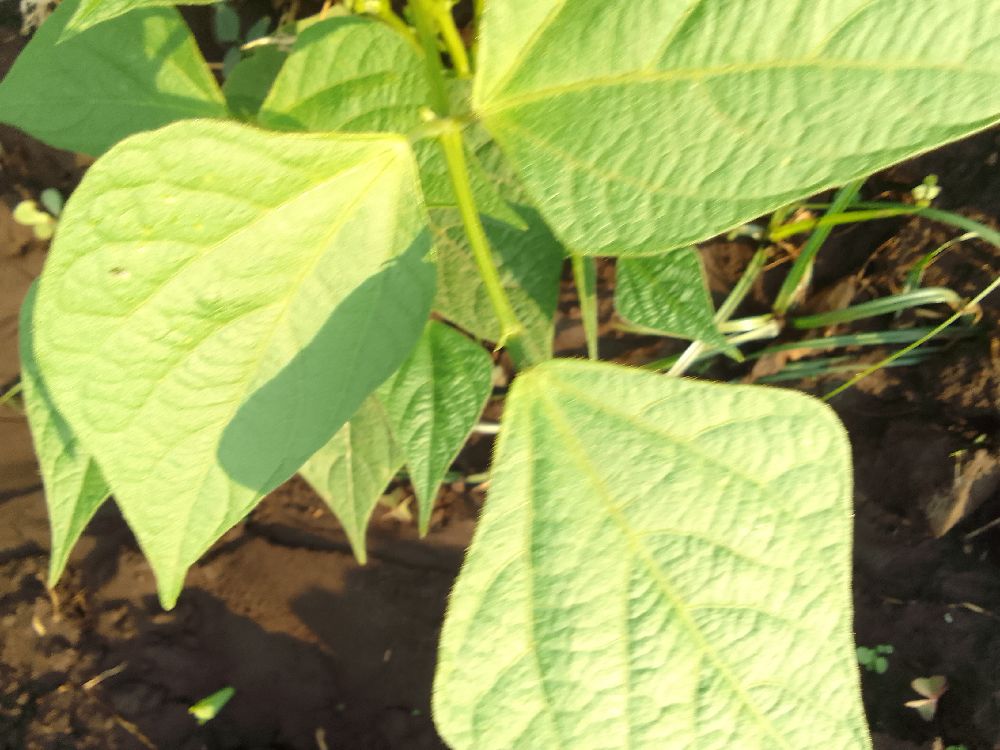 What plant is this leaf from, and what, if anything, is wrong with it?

common bean, healthy
